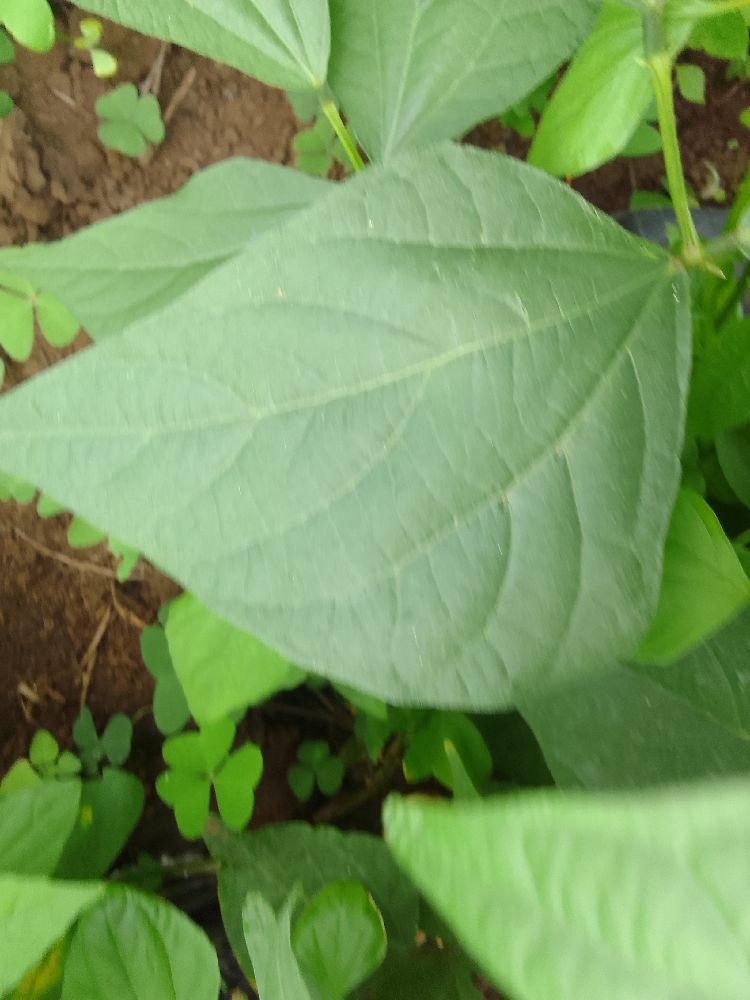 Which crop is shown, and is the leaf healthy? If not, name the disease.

common bean, healthy
